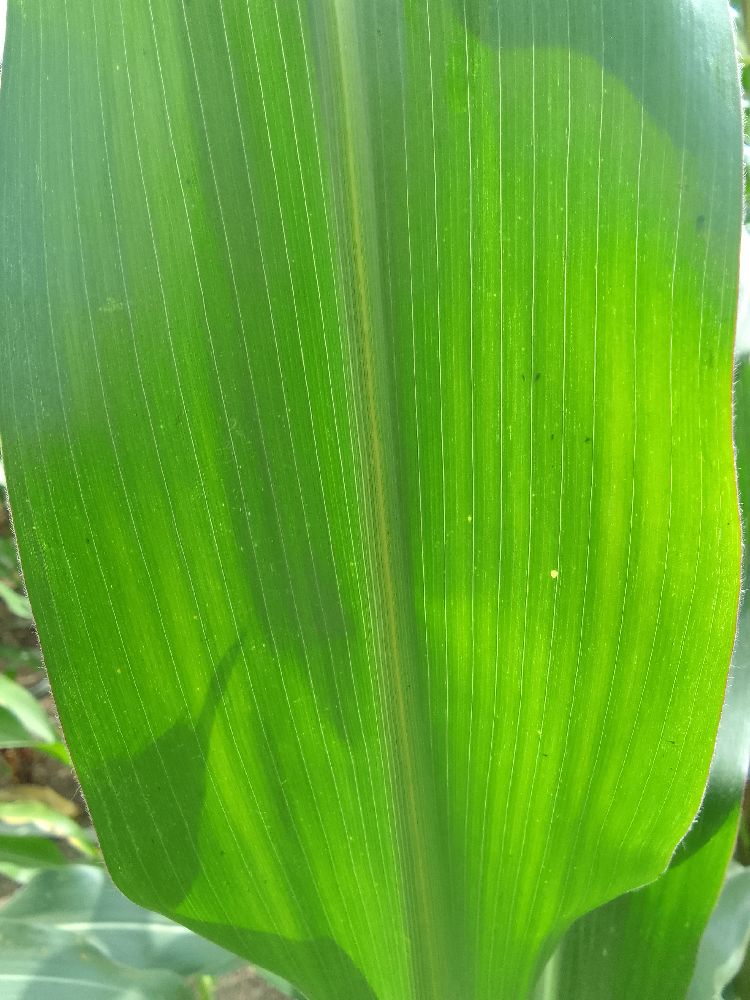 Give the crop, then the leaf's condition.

maize, healthy
